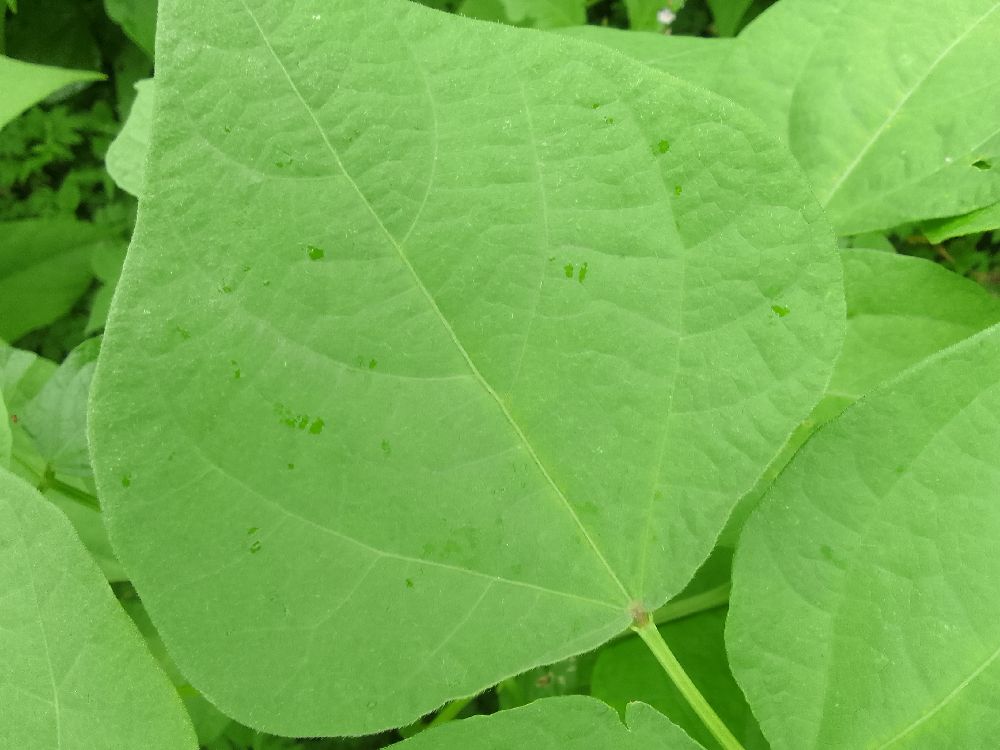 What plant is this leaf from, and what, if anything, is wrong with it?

common bean, healthy
